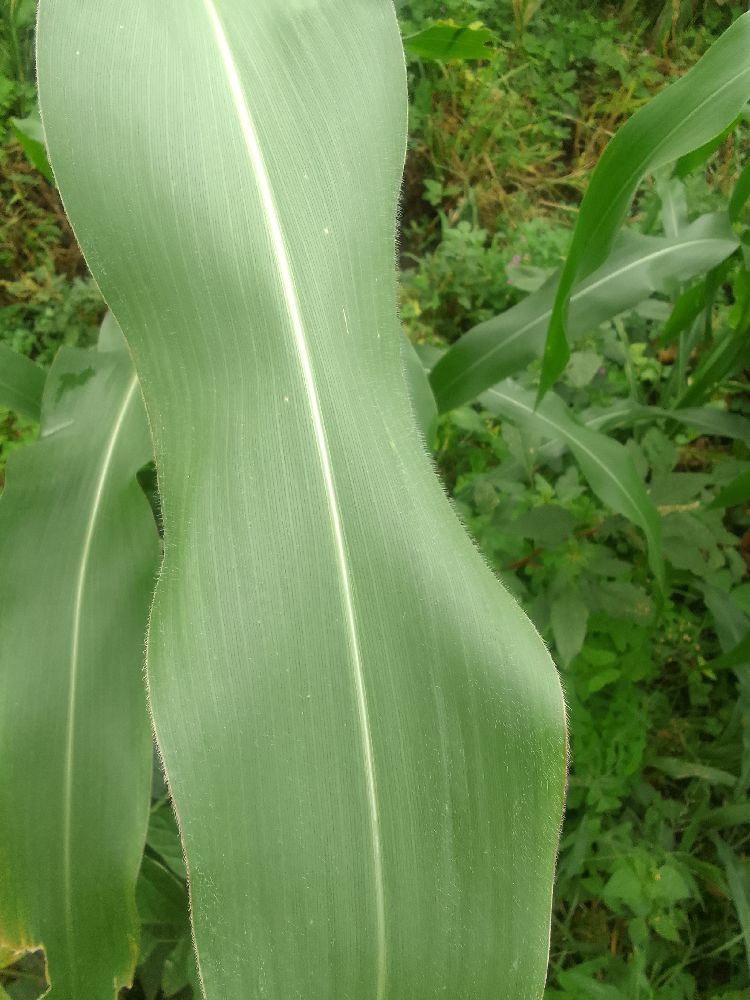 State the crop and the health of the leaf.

maize, healthy
